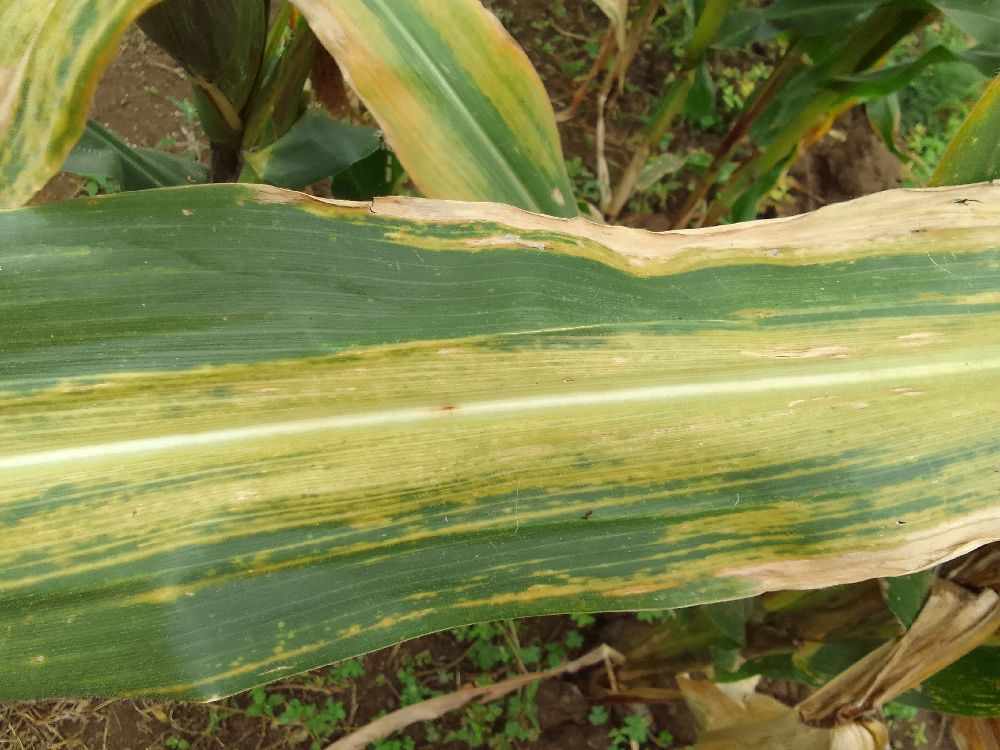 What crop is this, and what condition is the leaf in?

maize, maize lethal necrosis
